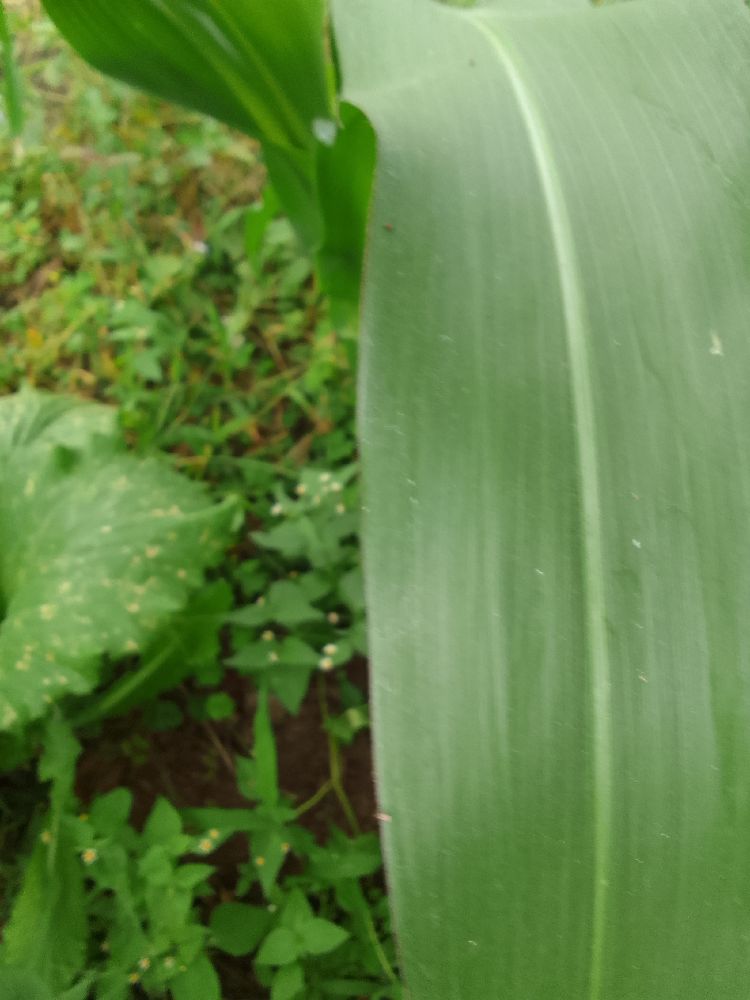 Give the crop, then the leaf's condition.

maize, healthy
